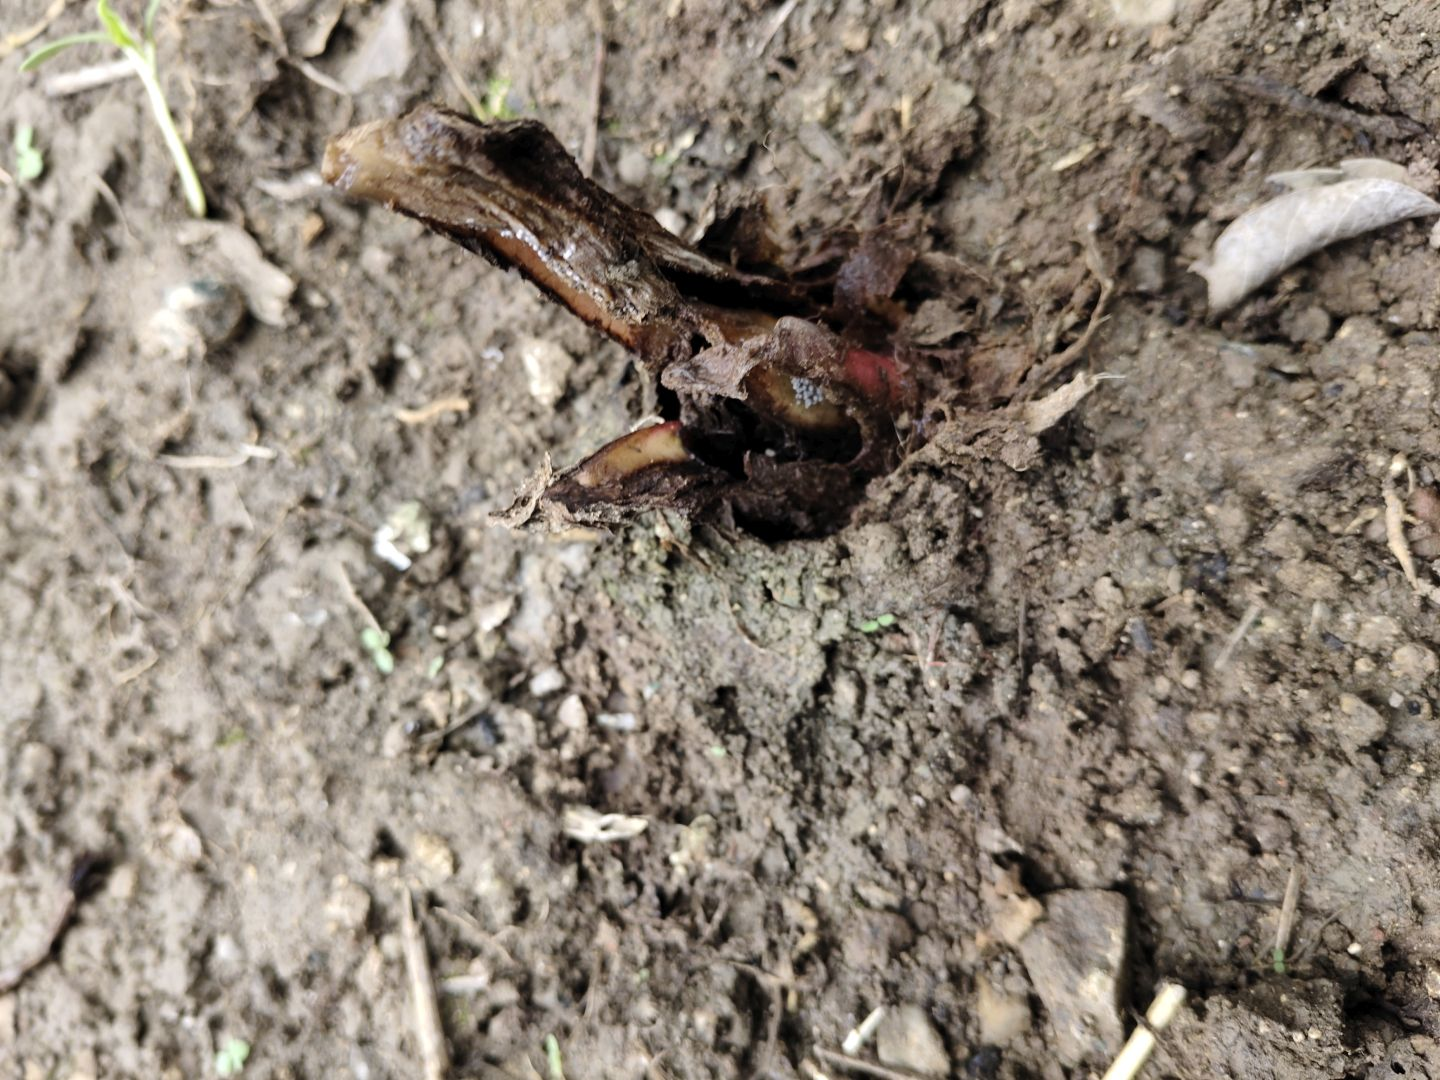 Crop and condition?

taro, root rot
